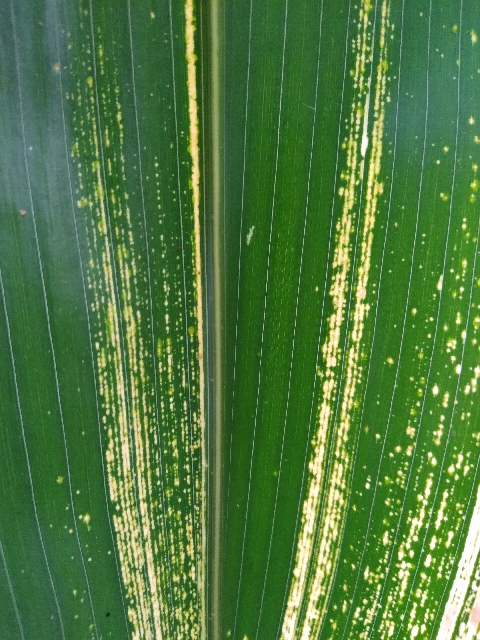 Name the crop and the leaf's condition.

maize, maize streak virus
